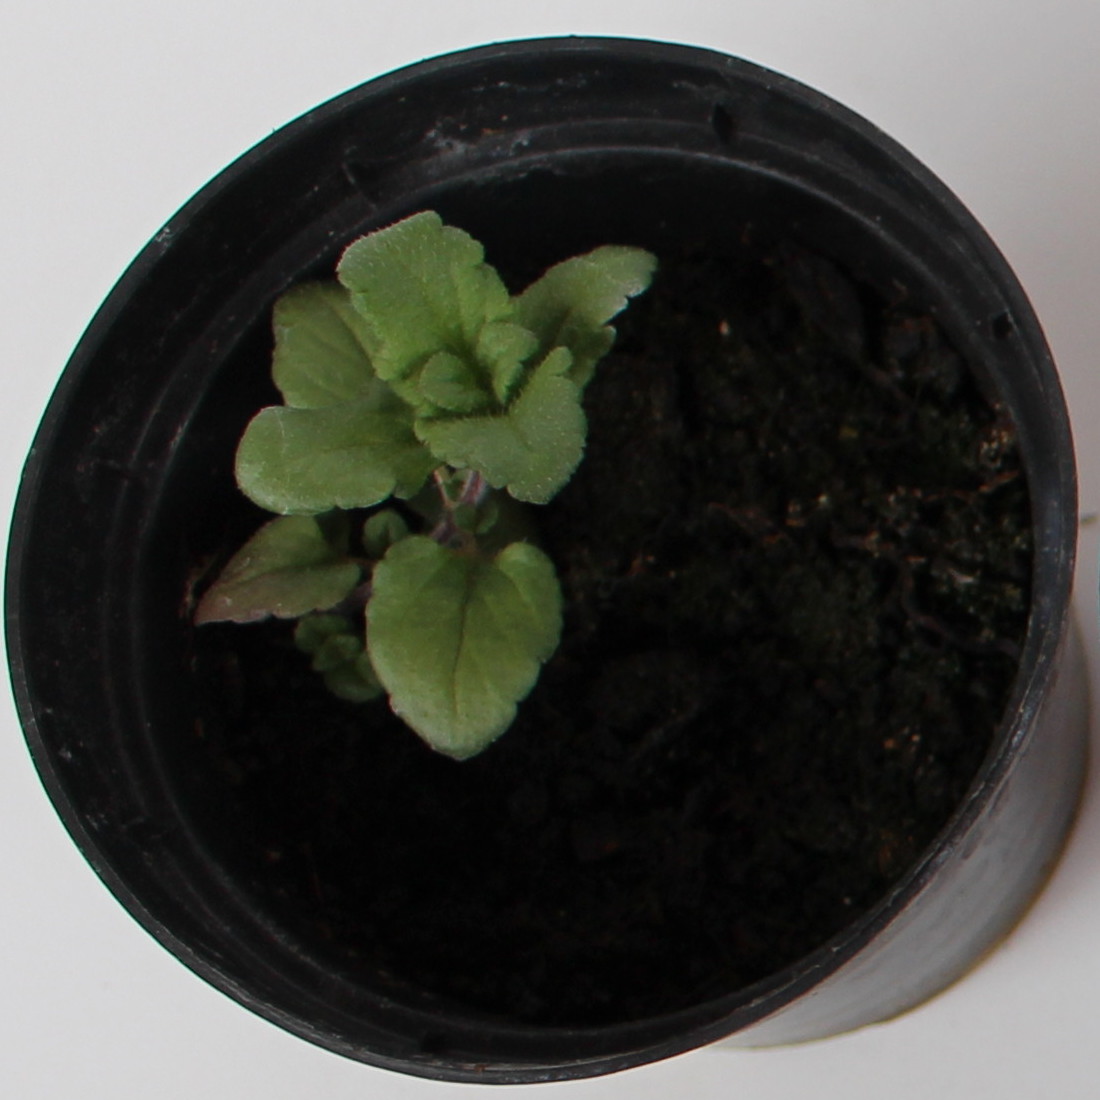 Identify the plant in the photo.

Veronica persica
